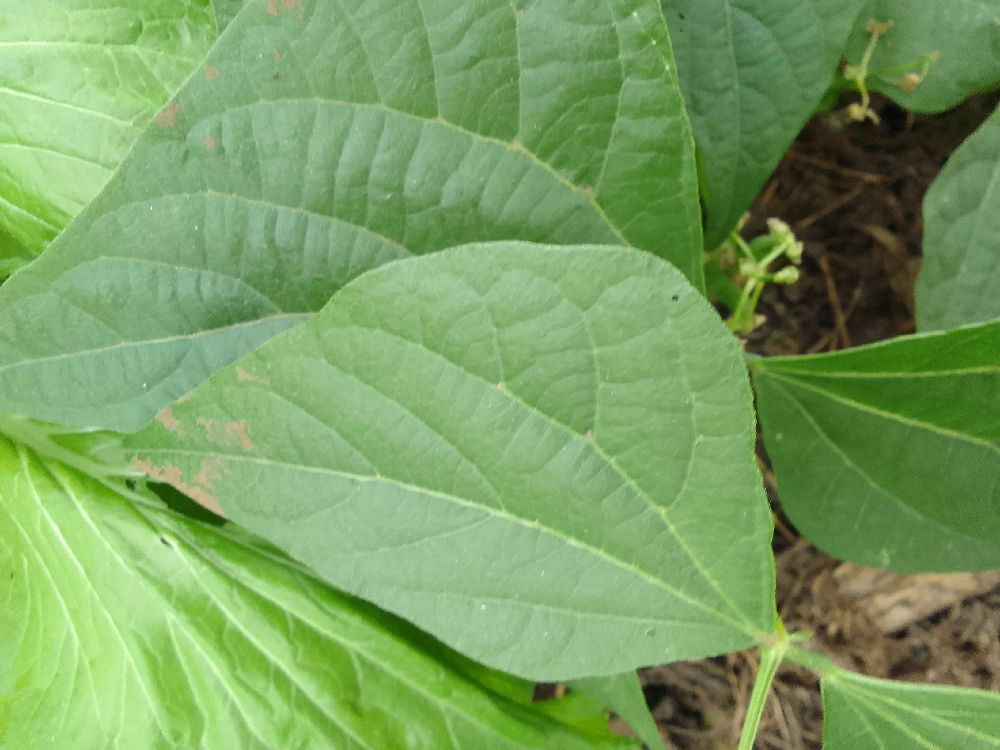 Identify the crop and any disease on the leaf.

common bean, healthy
